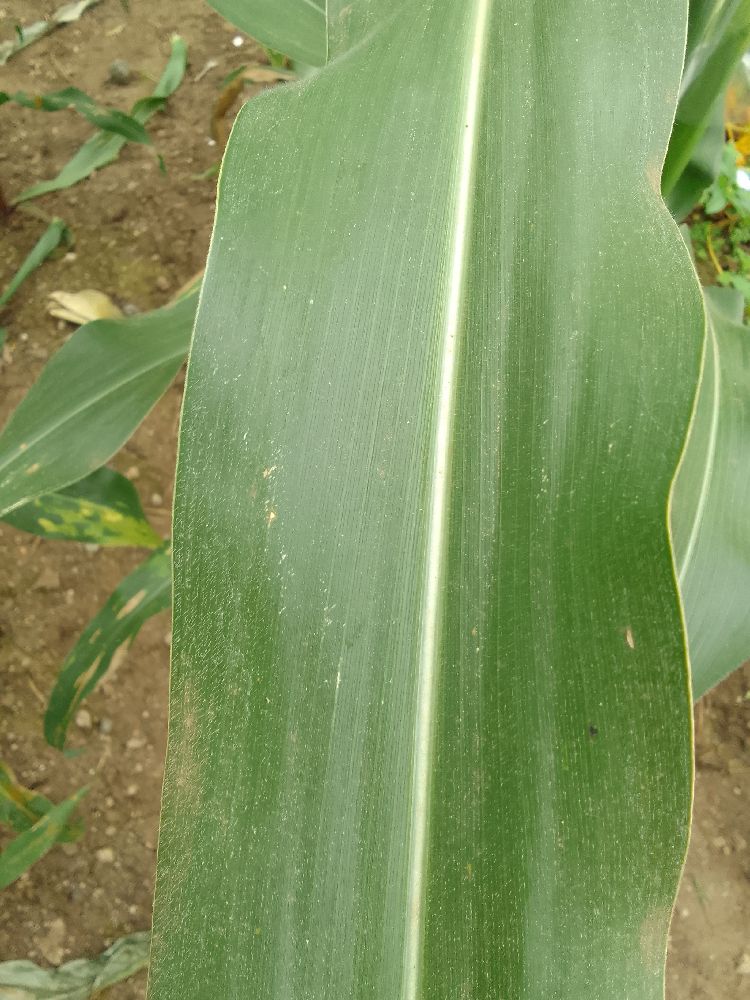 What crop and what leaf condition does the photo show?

maize, healthy
